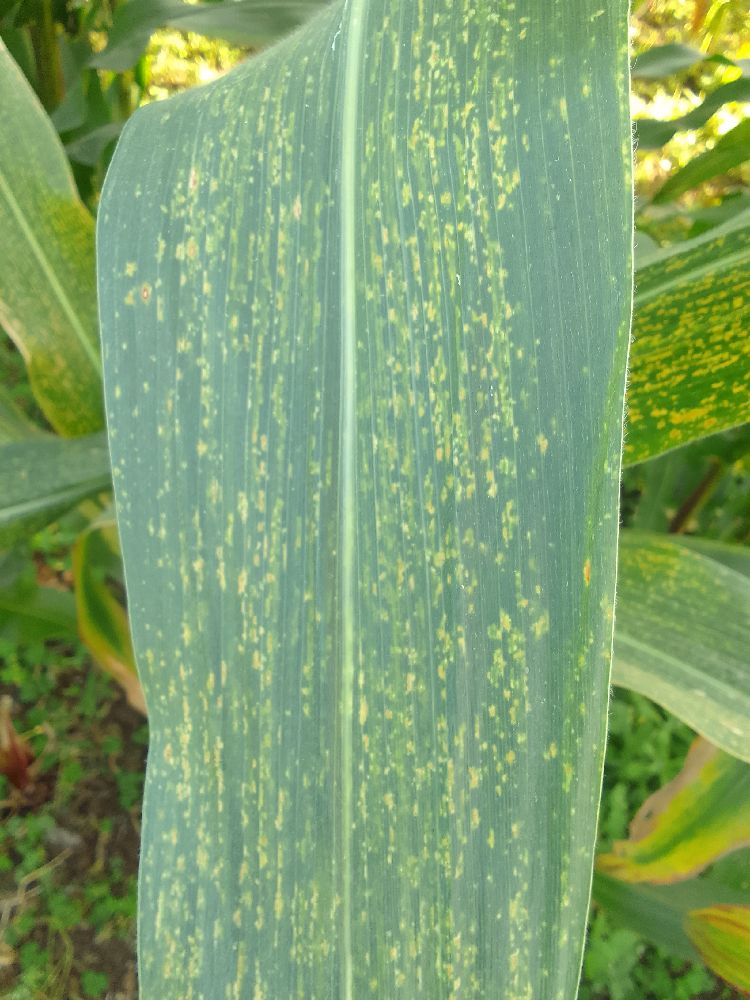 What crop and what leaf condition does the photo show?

maize, maize lethal necrosis
